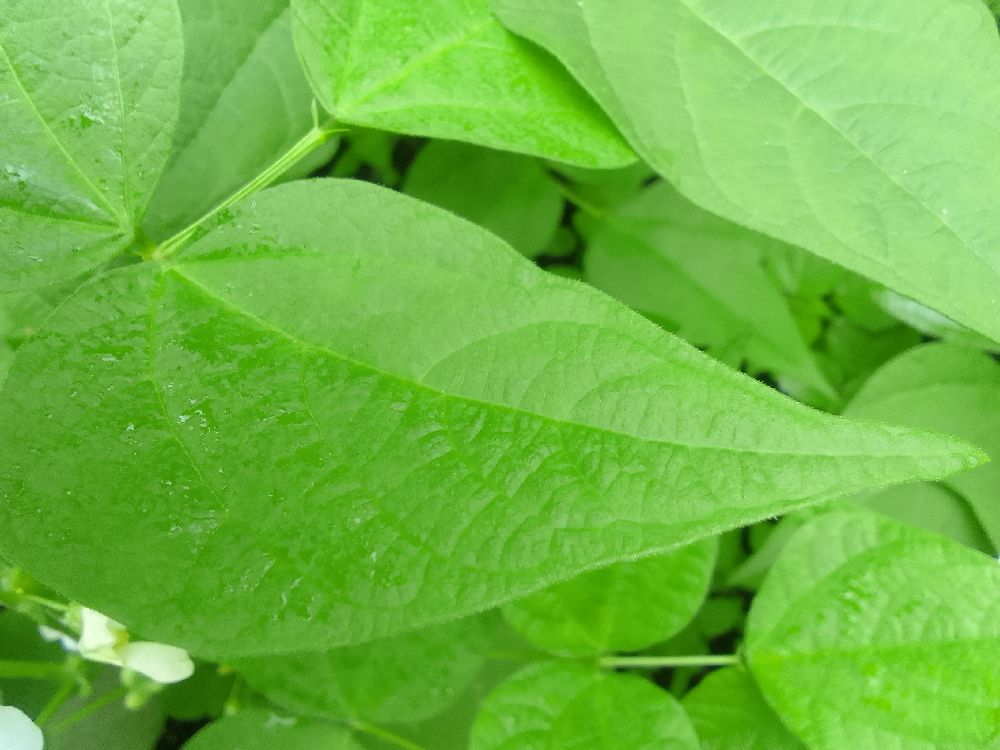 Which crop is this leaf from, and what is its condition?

common bean, healthy
